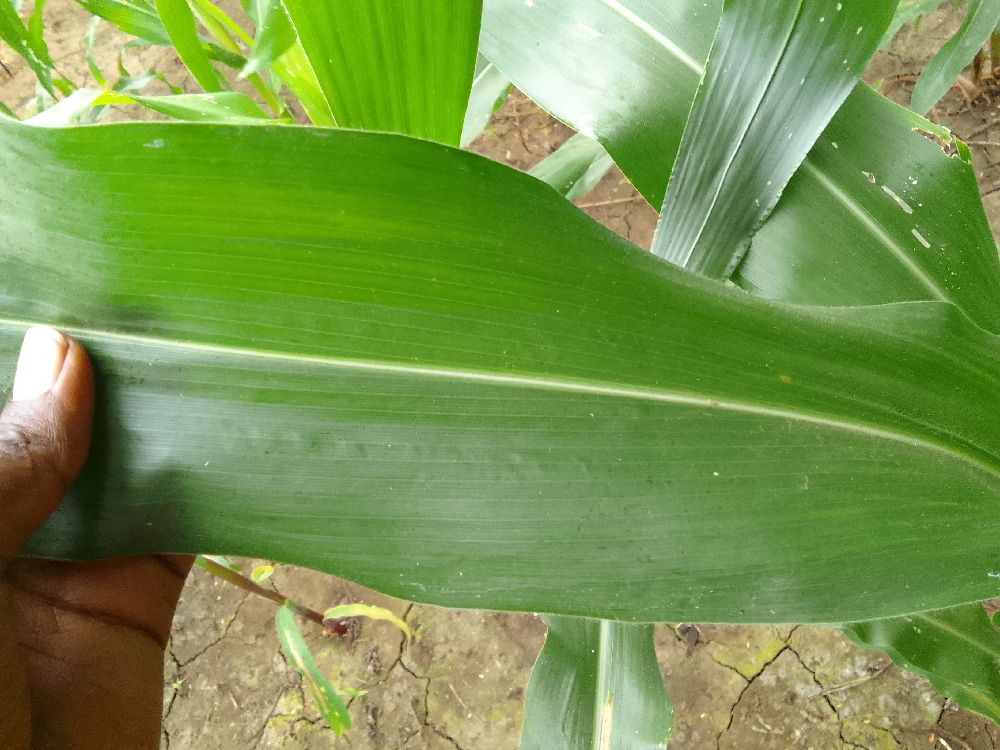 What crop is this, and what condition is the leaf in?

maize, healthy
